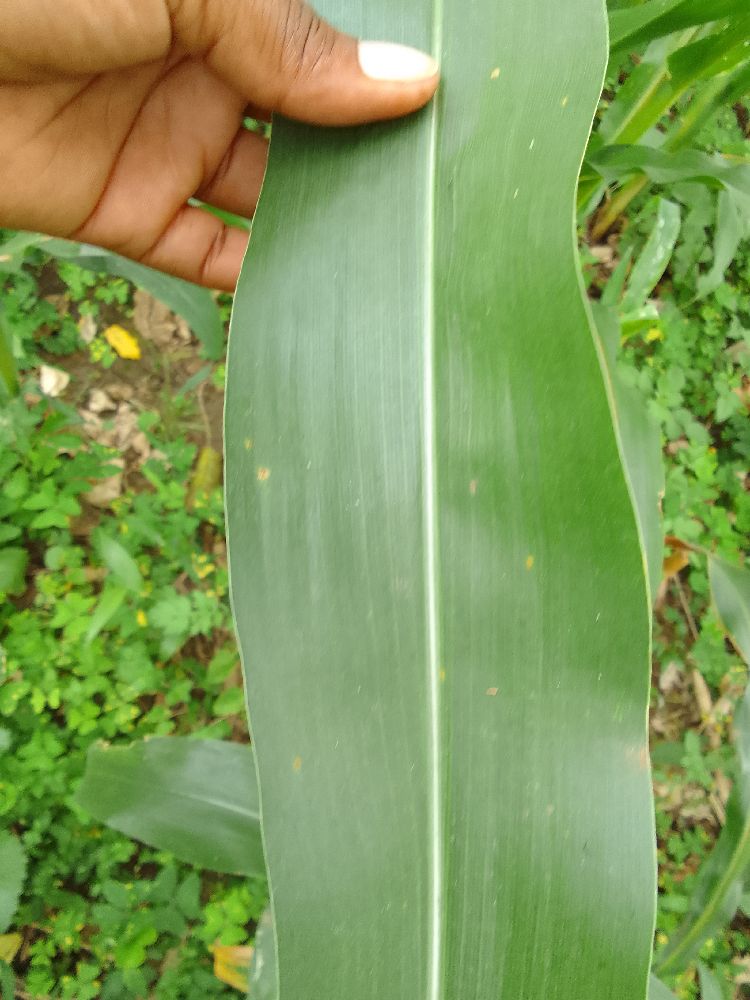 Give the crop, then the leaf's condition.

maize, healthy
